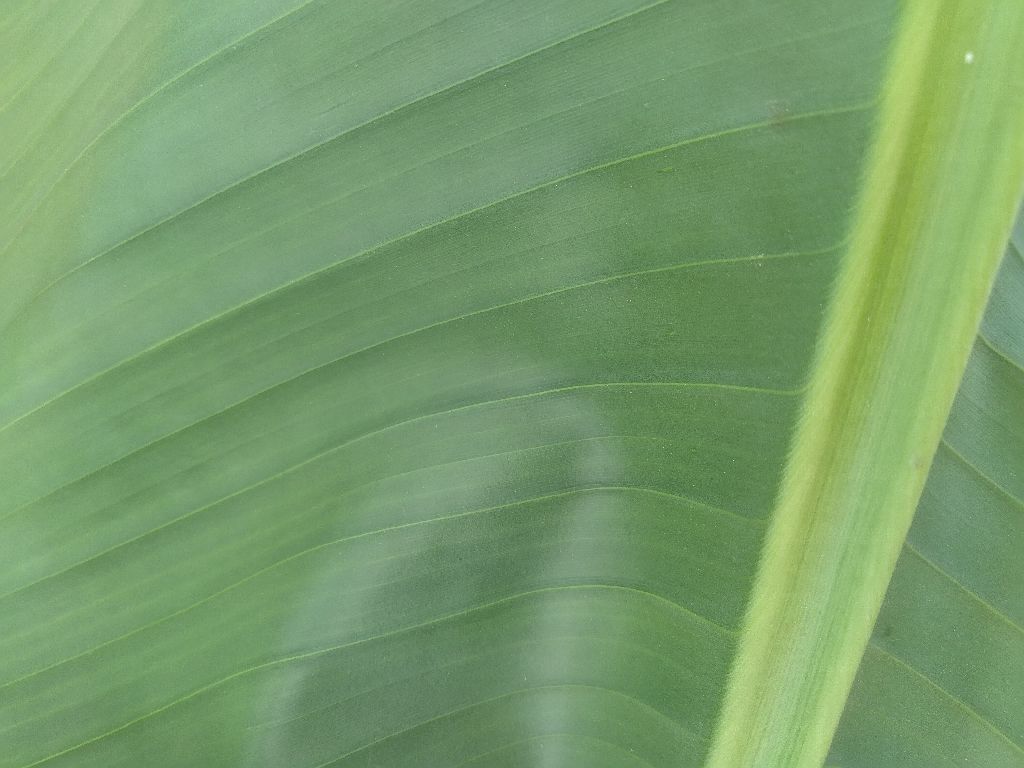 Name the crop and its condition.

banana, healthy
